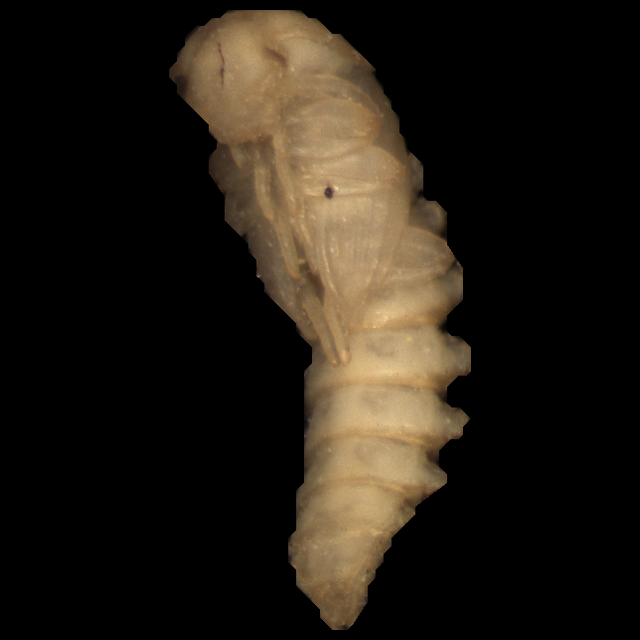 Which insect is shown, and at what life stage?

mealworm pupa
